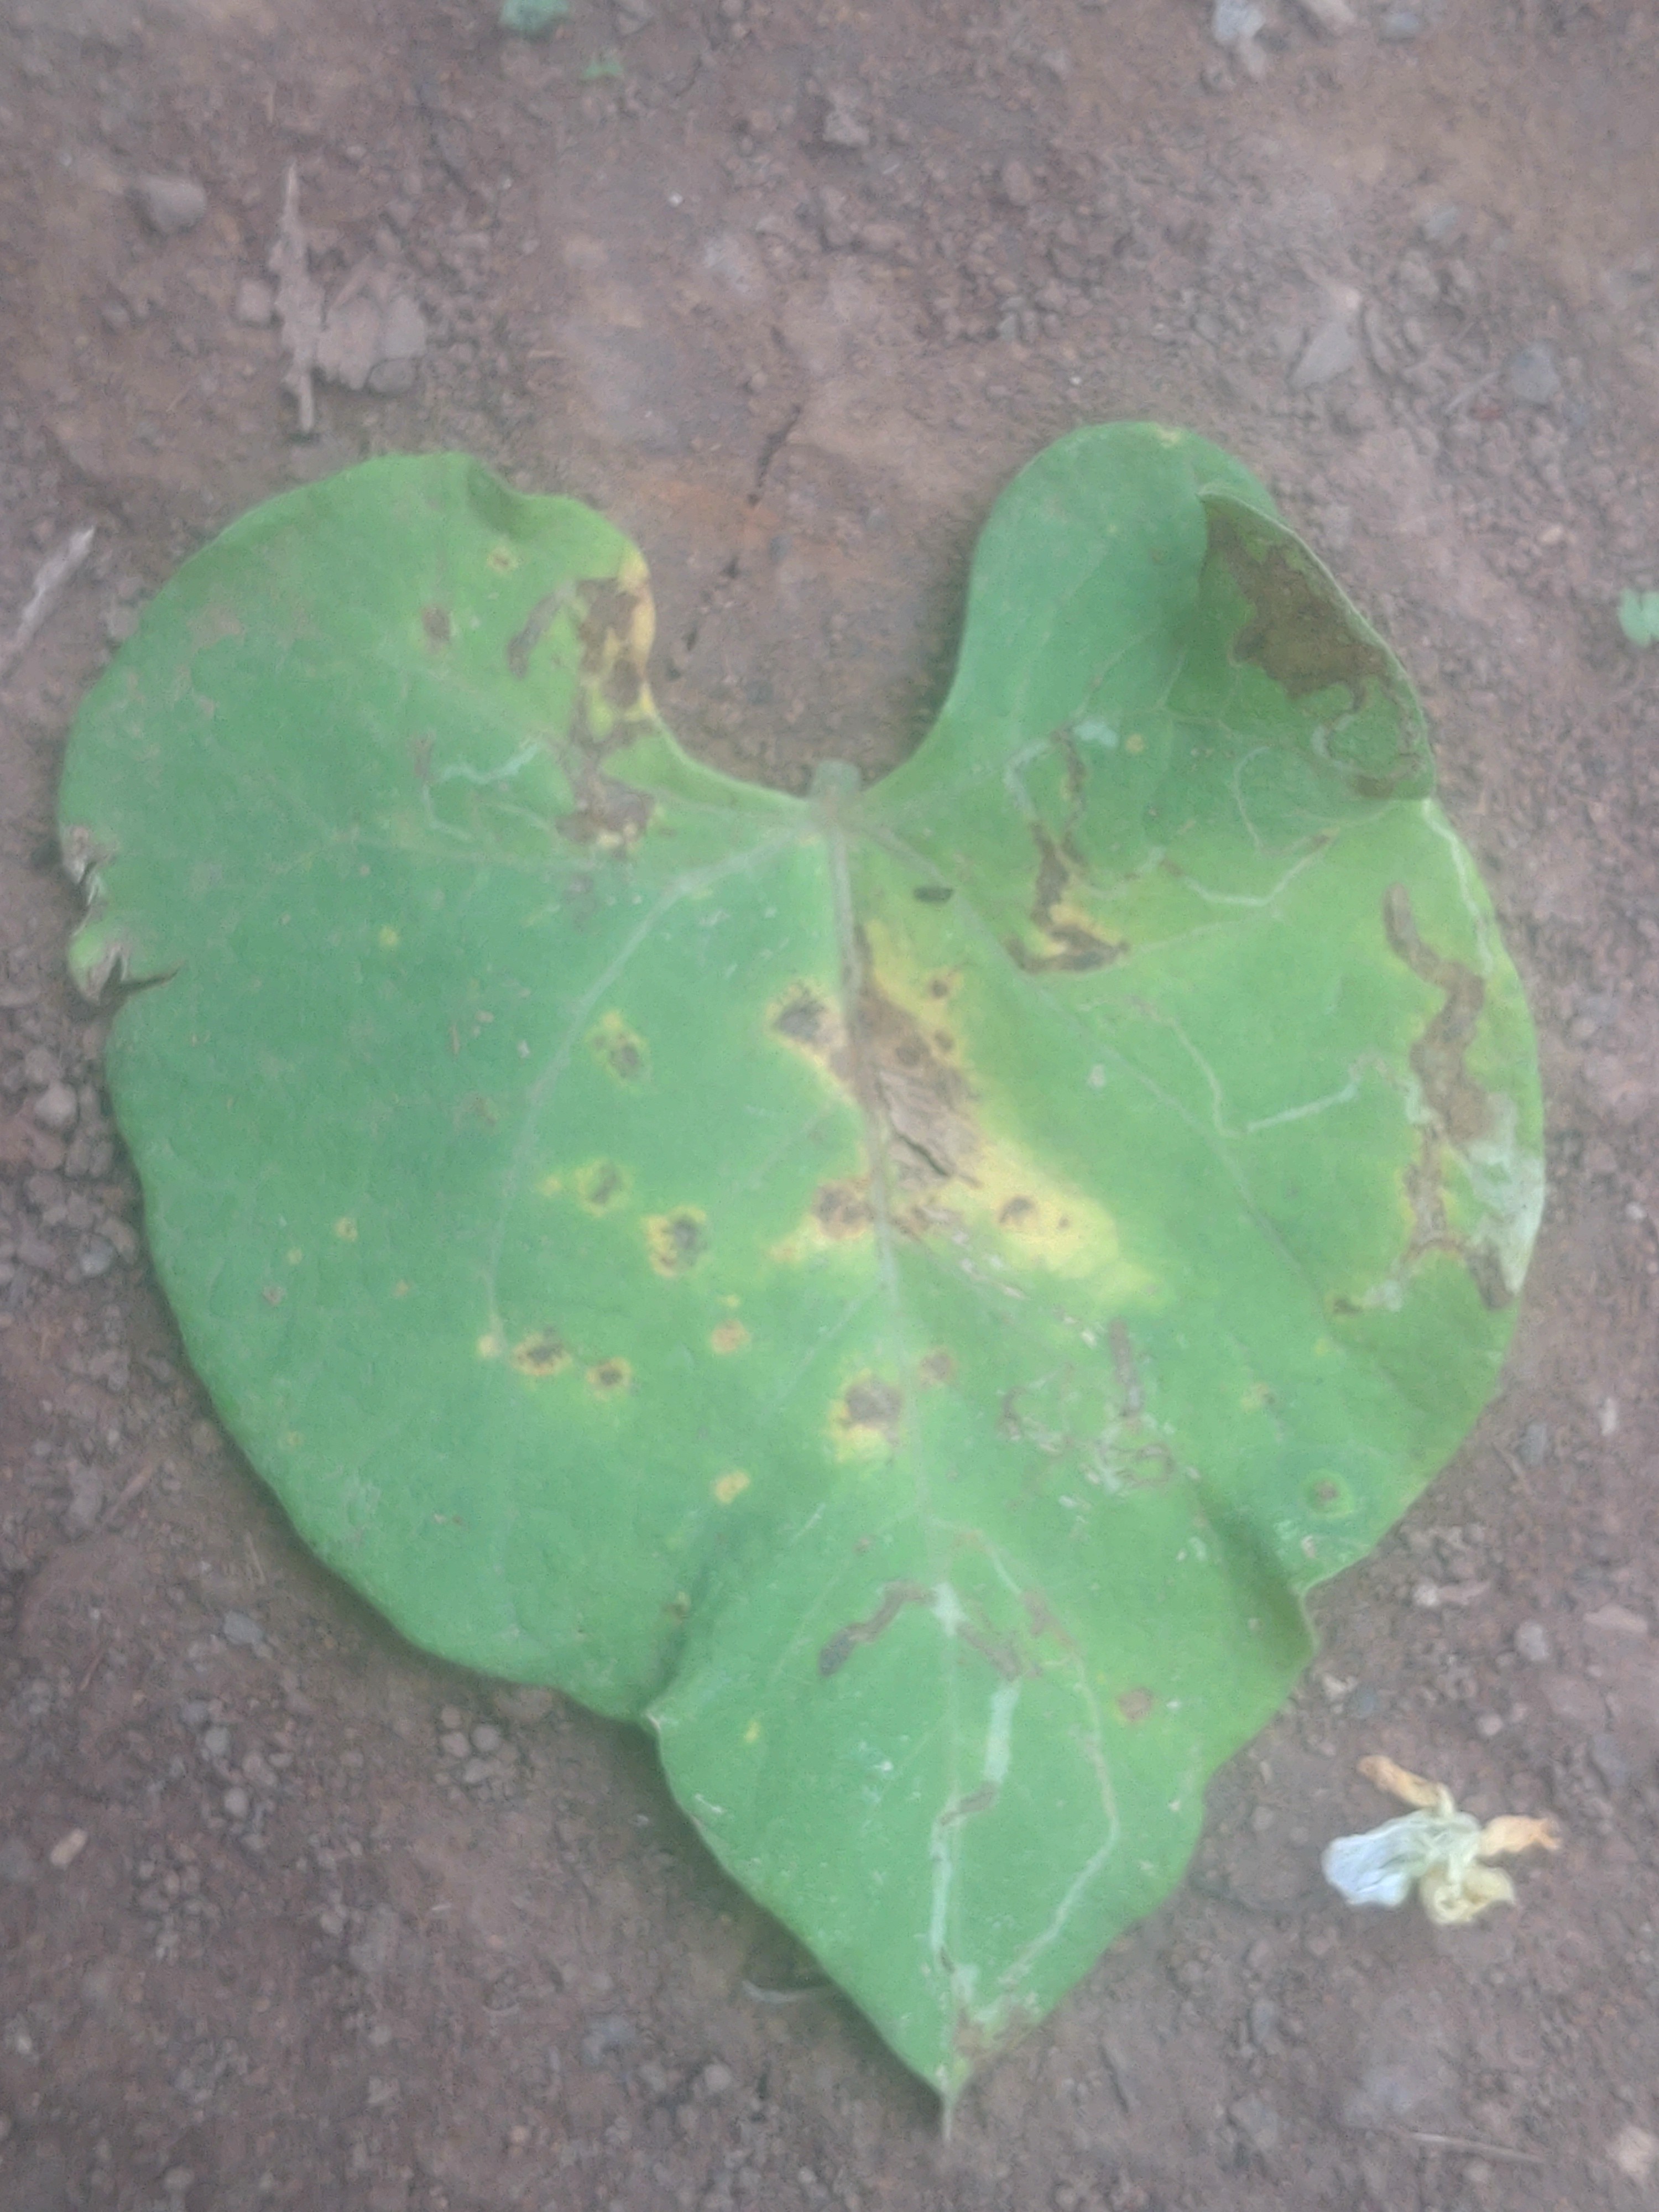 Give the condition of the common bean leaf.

rust
